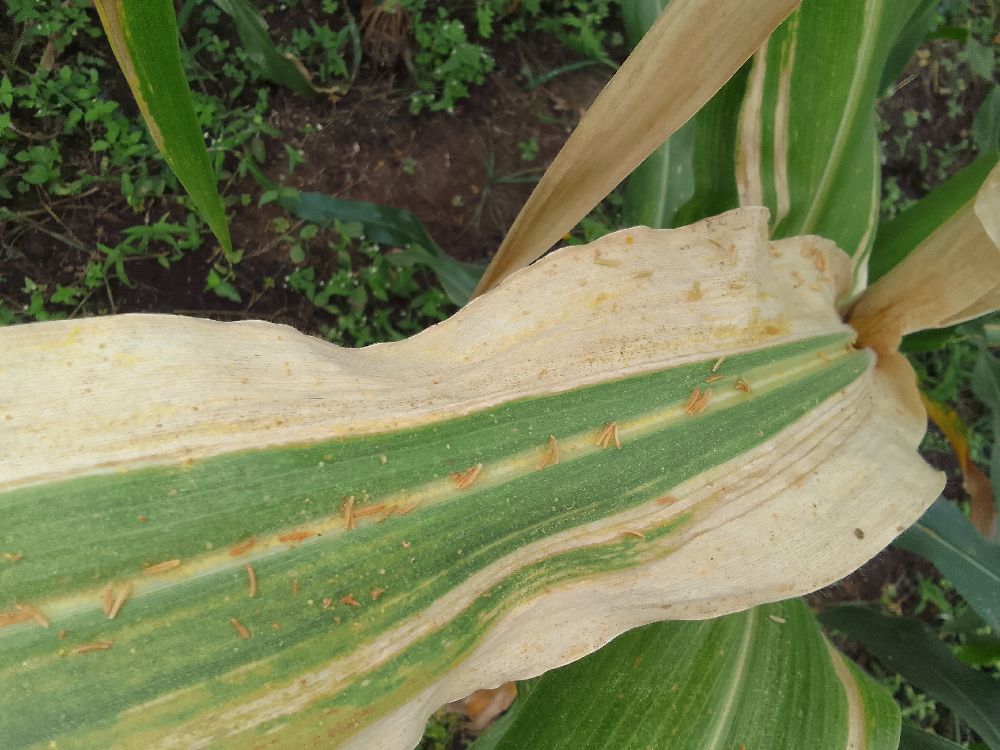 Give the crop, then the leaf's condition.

maize, maize lethal necrosis
